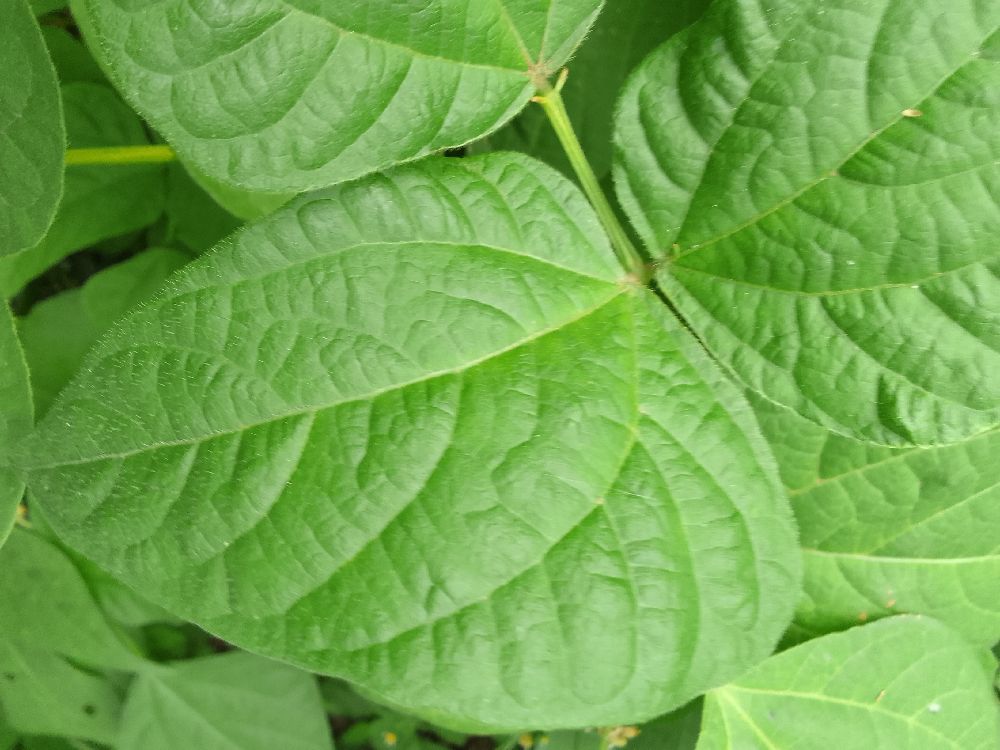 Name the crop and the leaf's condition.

common bean, healthy
